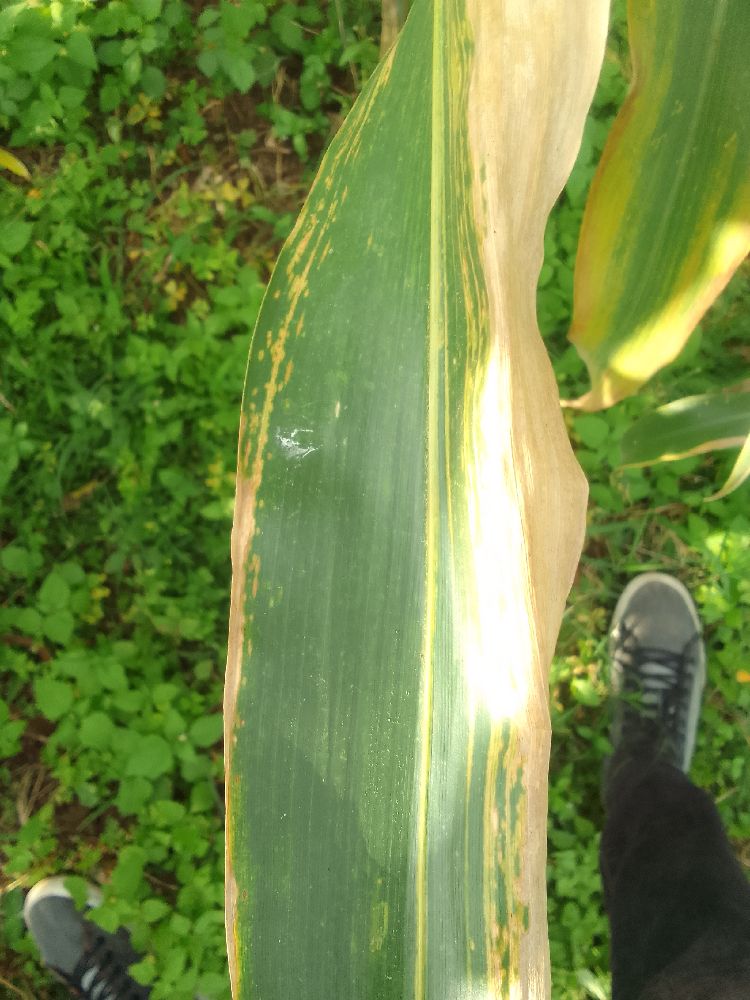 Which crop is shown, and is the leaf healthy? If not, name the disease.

maize, maize lethal necrosis
